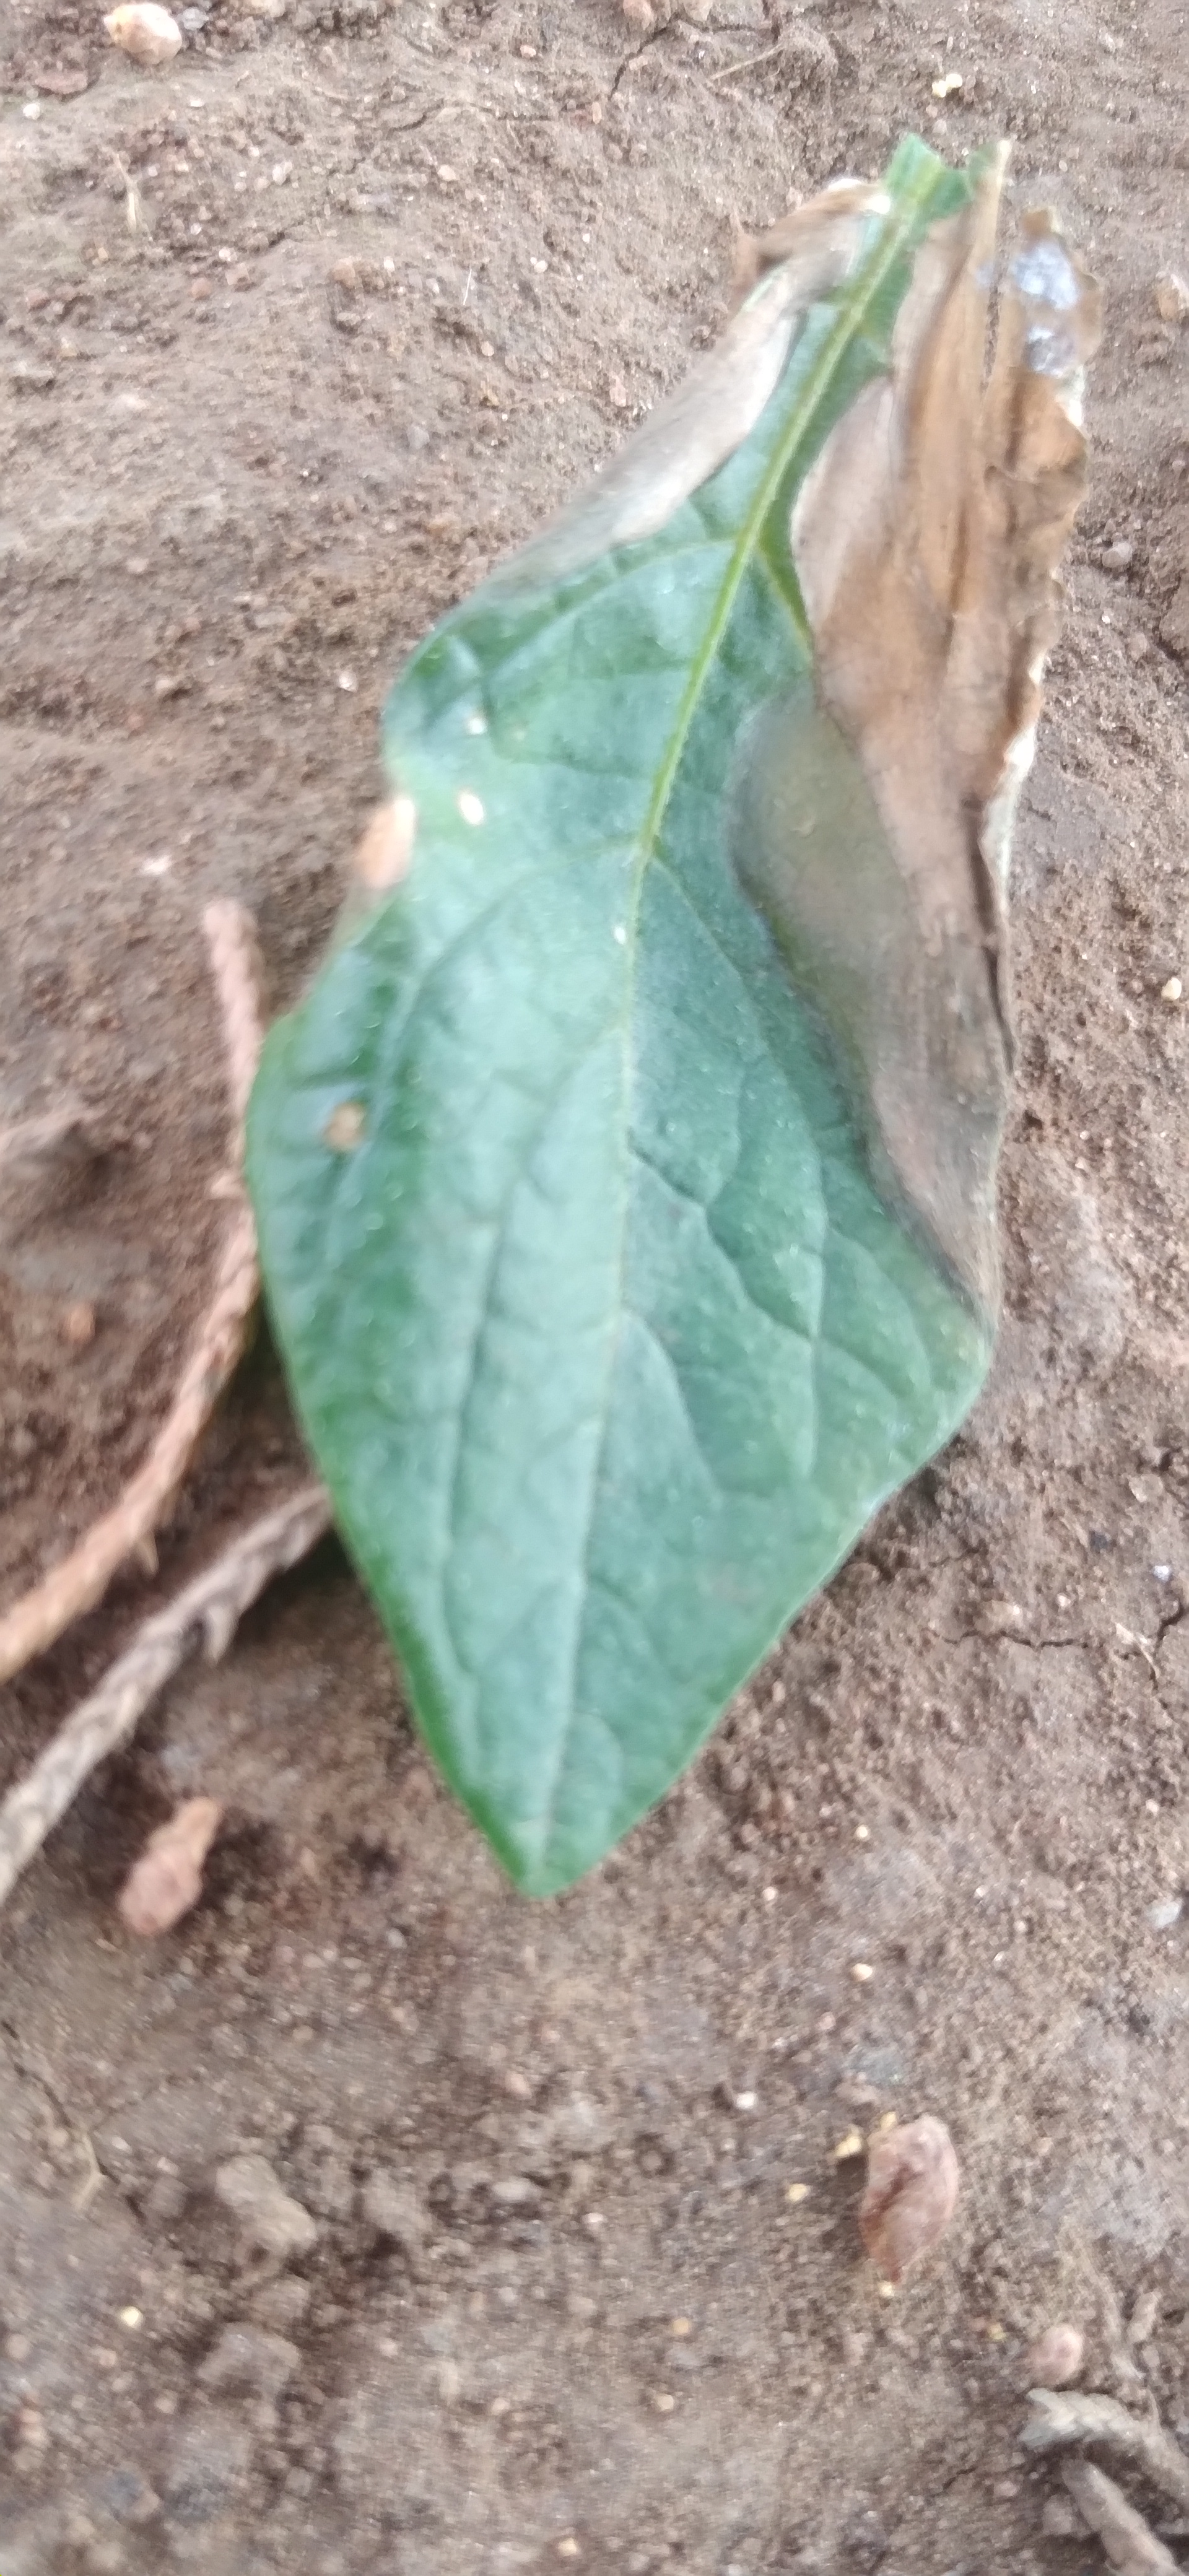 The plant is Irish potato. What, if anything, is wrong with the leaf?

early blight
